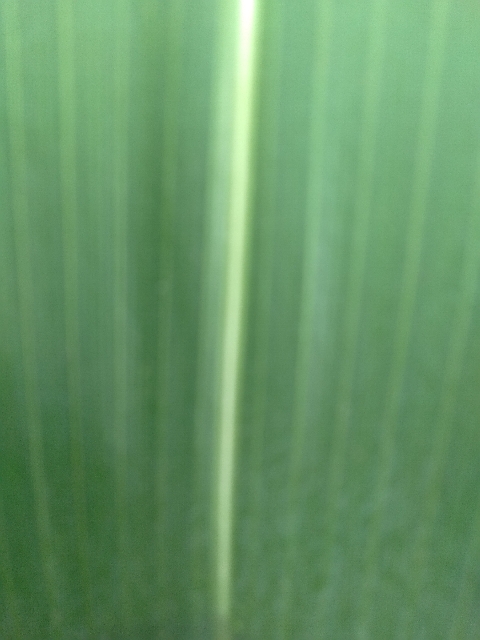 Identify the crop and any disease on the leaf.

maize, healthy
